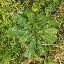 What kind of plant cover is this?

structured weed
